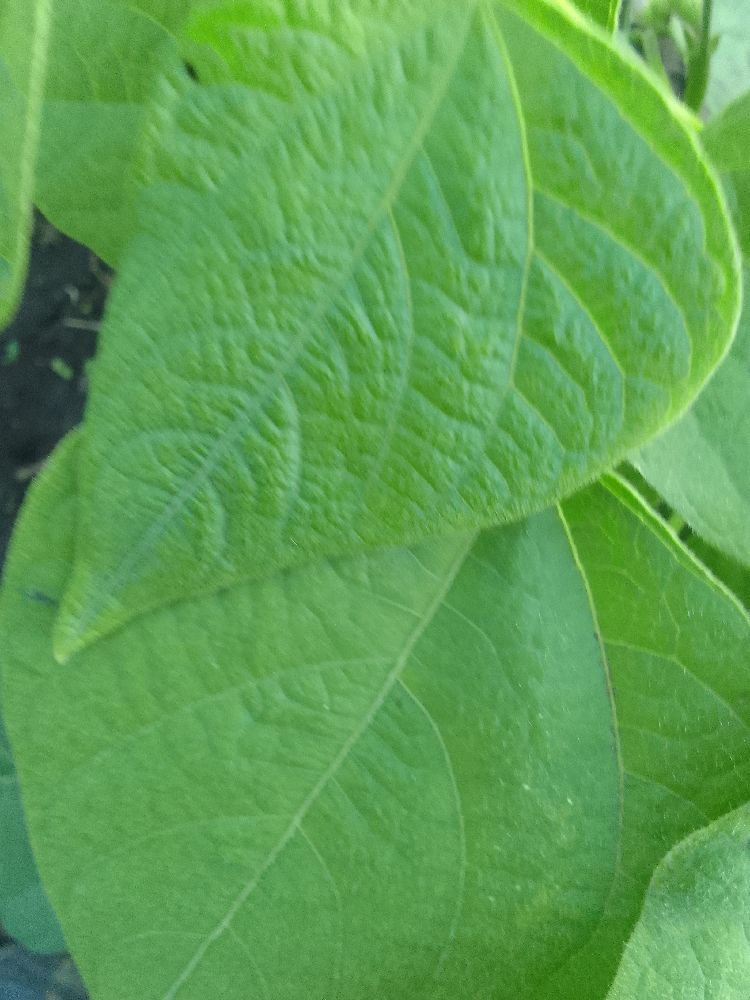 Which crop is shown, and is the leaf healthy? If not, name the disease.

common bean, healthy
